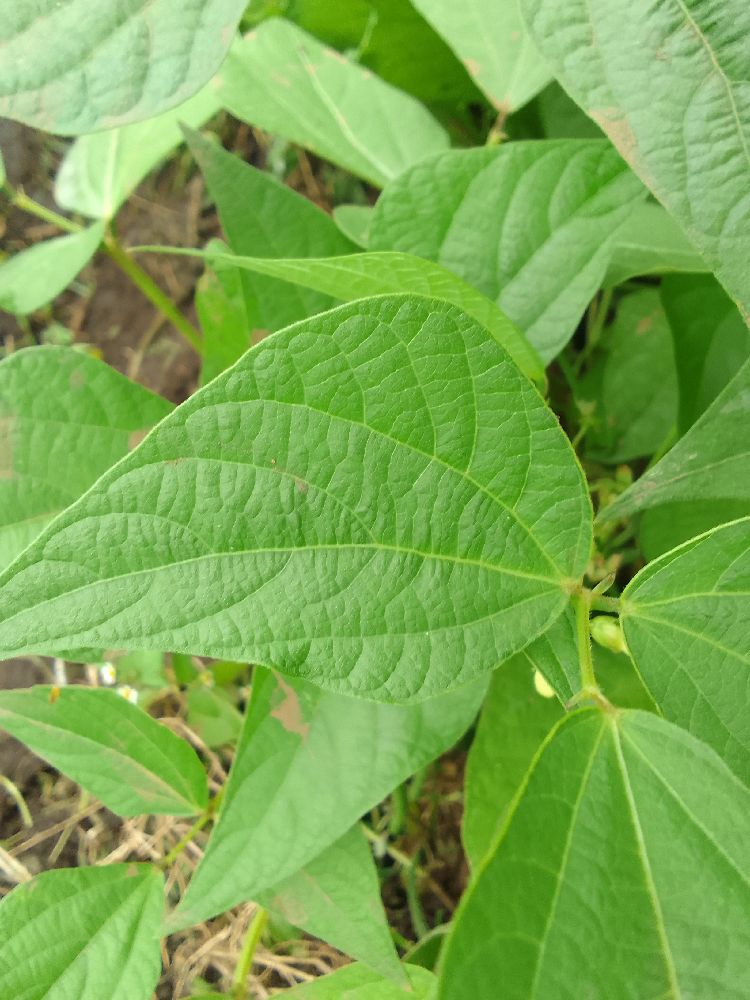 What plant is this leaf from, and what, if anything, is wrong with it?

common bean, healthy
